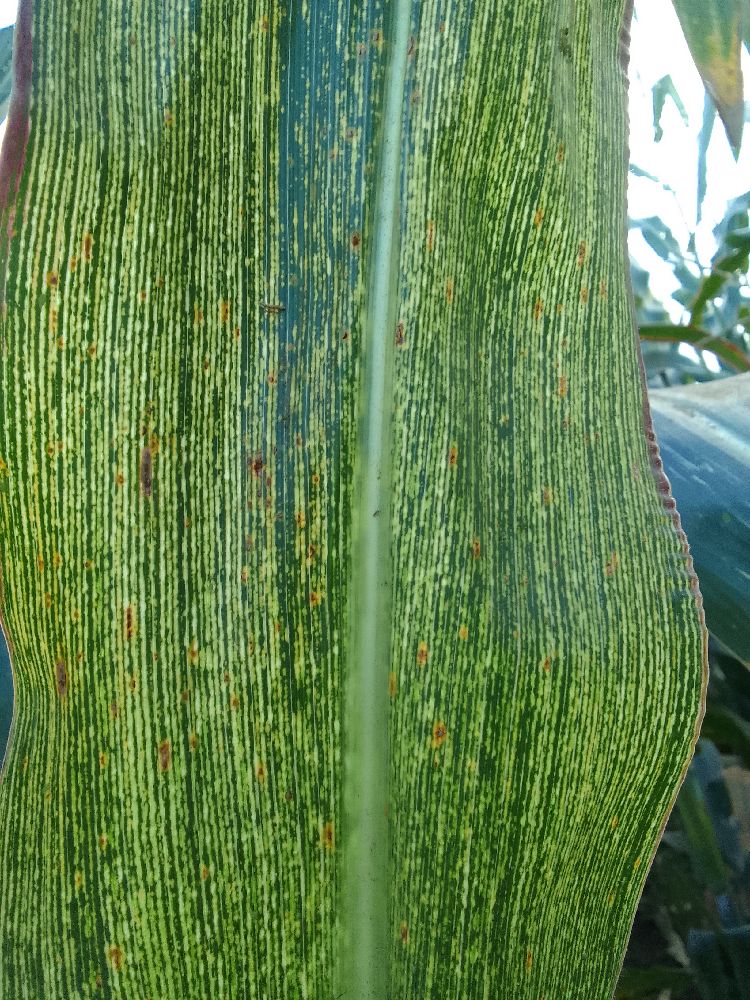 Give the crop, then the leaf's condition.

maize, maize streak virus
